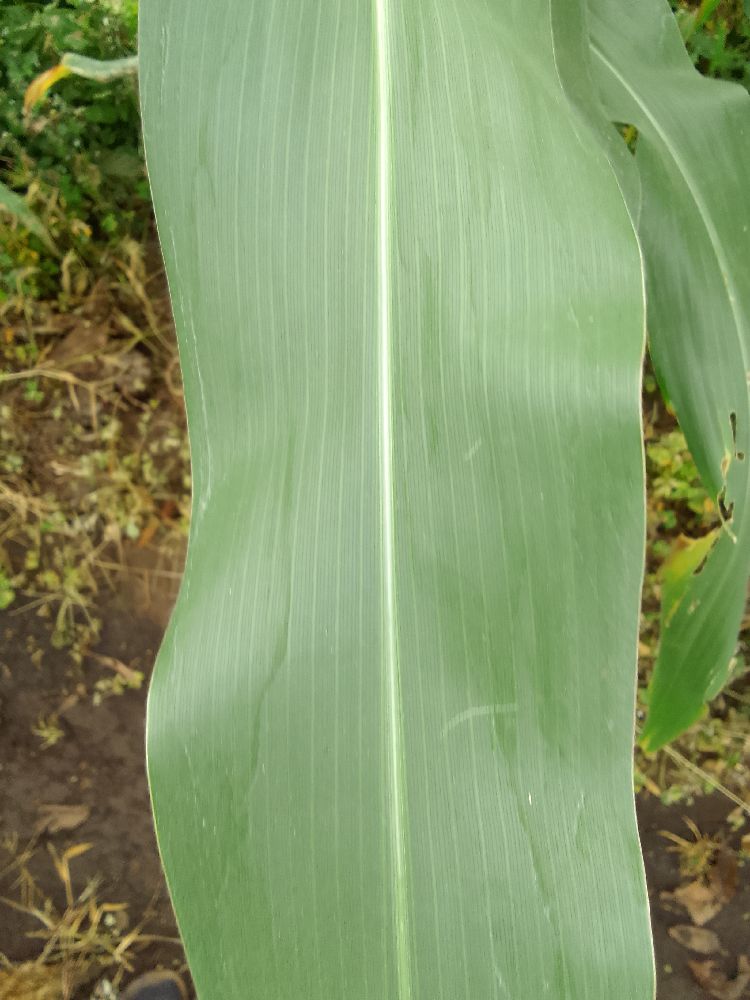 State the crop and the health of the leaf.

maize, healthy
